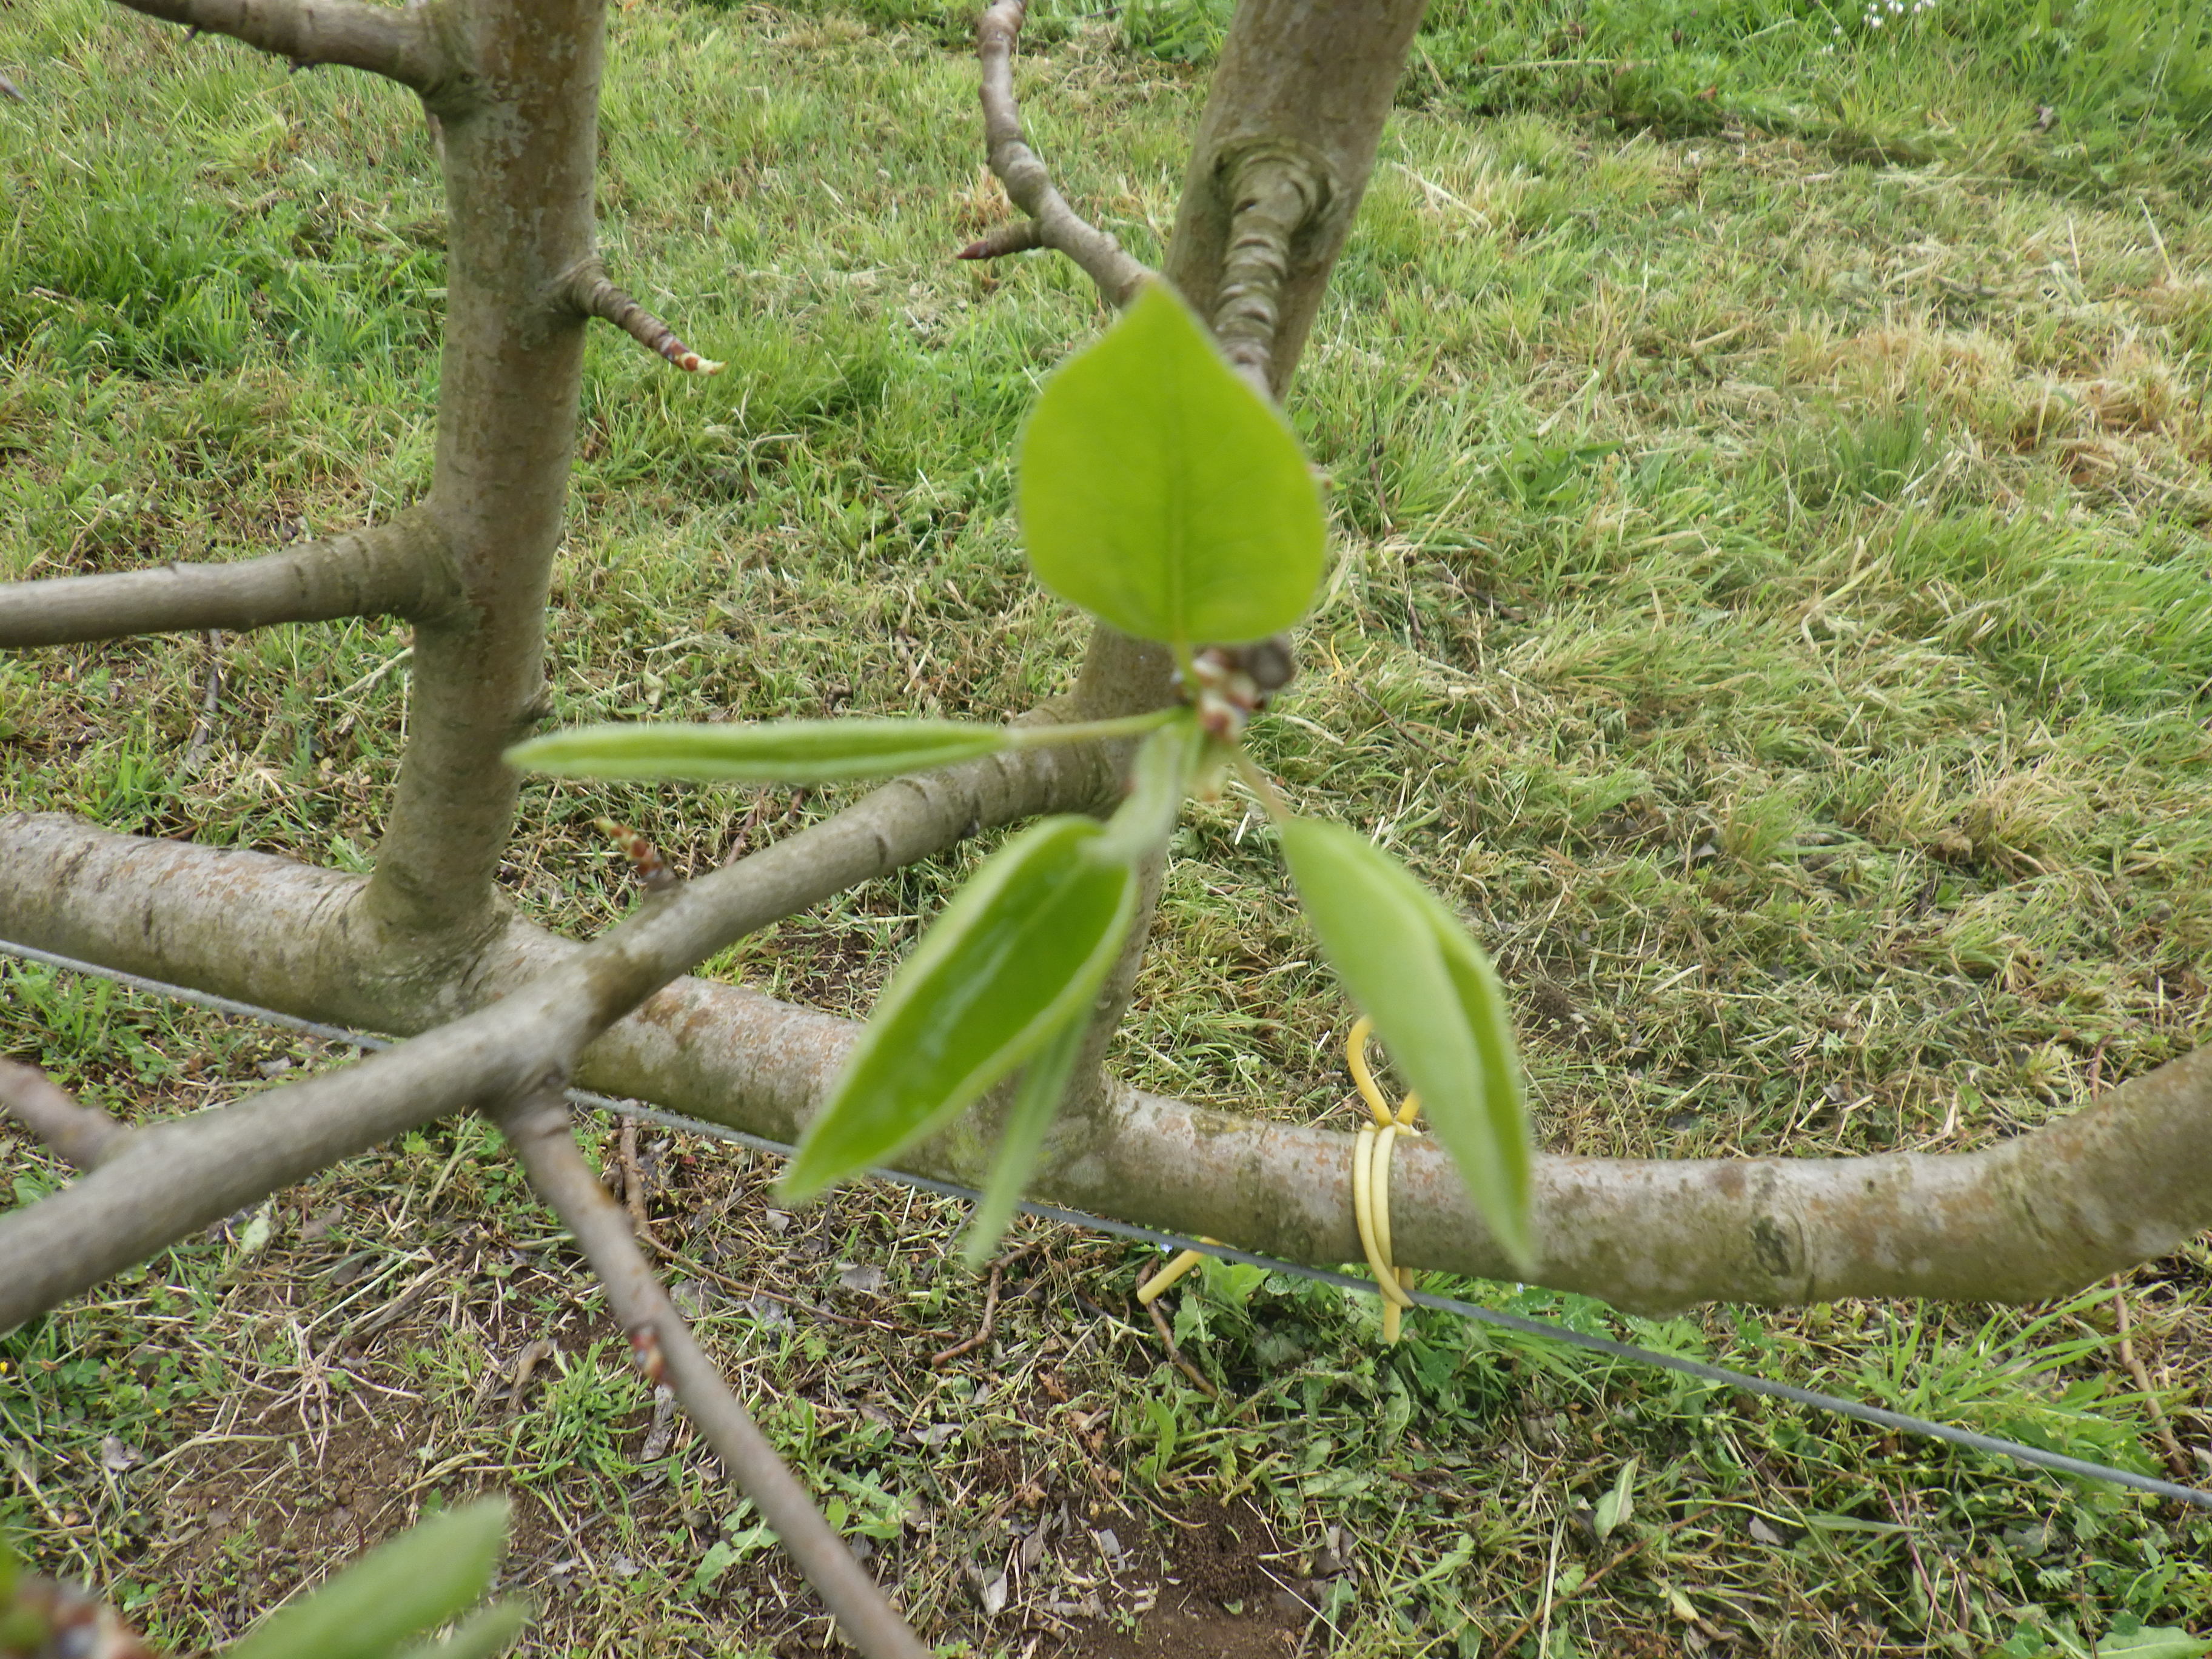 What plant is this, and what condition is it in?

pear, healthy
